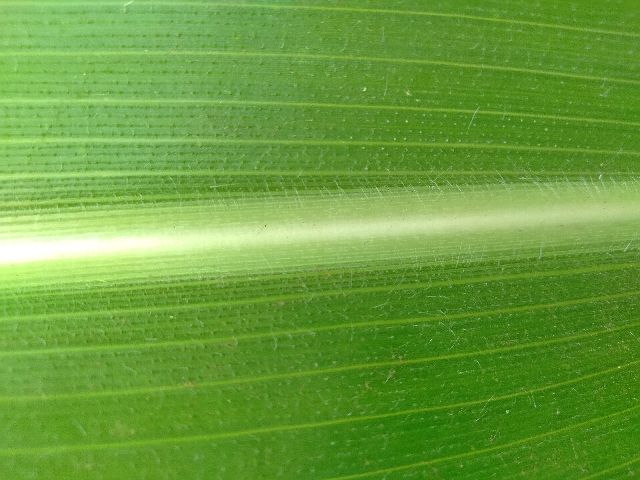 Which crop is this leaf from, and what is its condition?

maize, healthy
